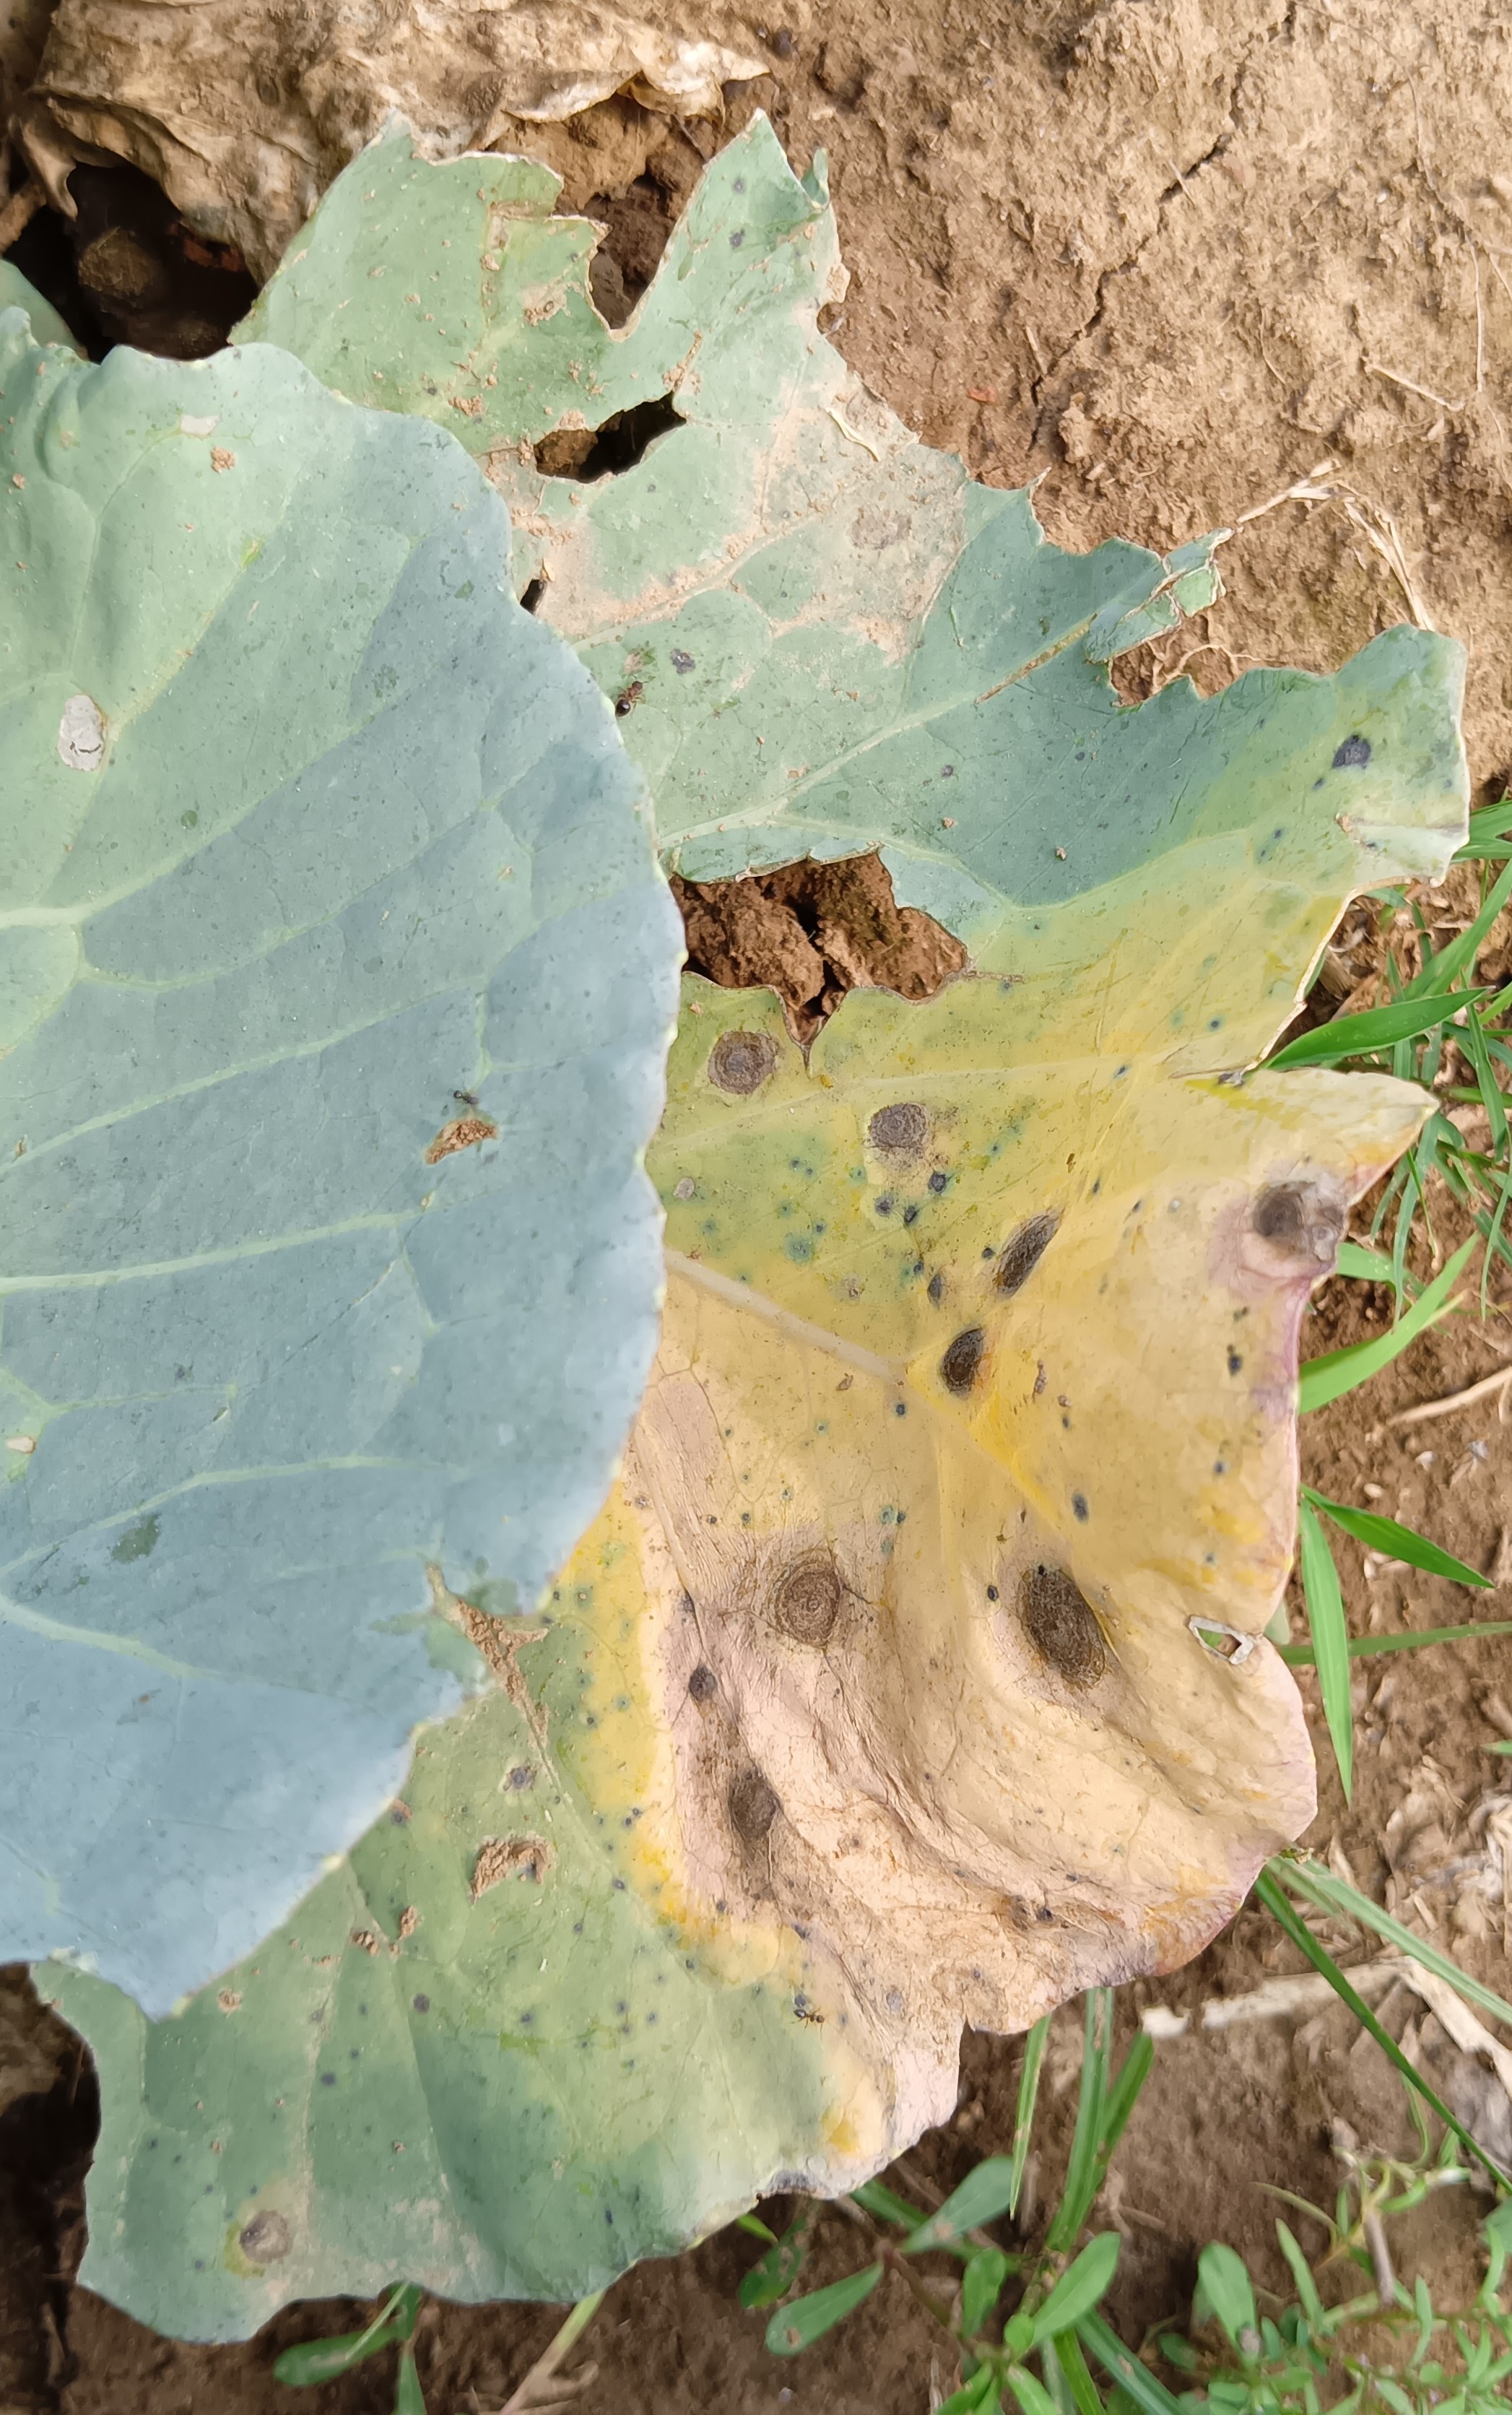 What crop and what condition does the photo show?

cabbage, alternaria
